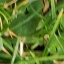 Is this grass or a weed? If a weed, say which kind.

grass
